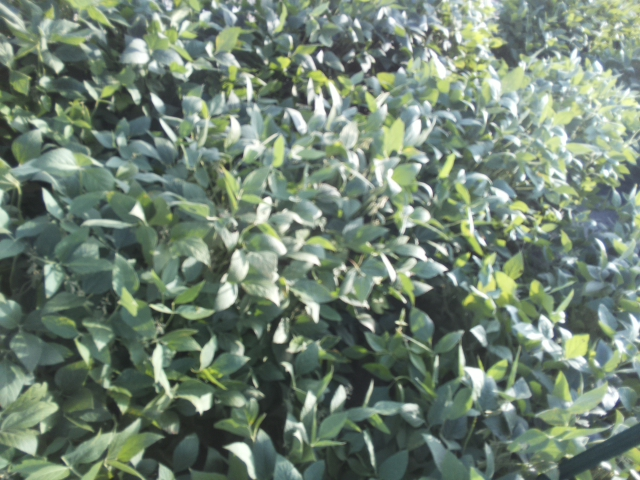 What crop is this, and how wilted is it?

soybean, slight leaflet or petiole turgor loss in upper canopy
